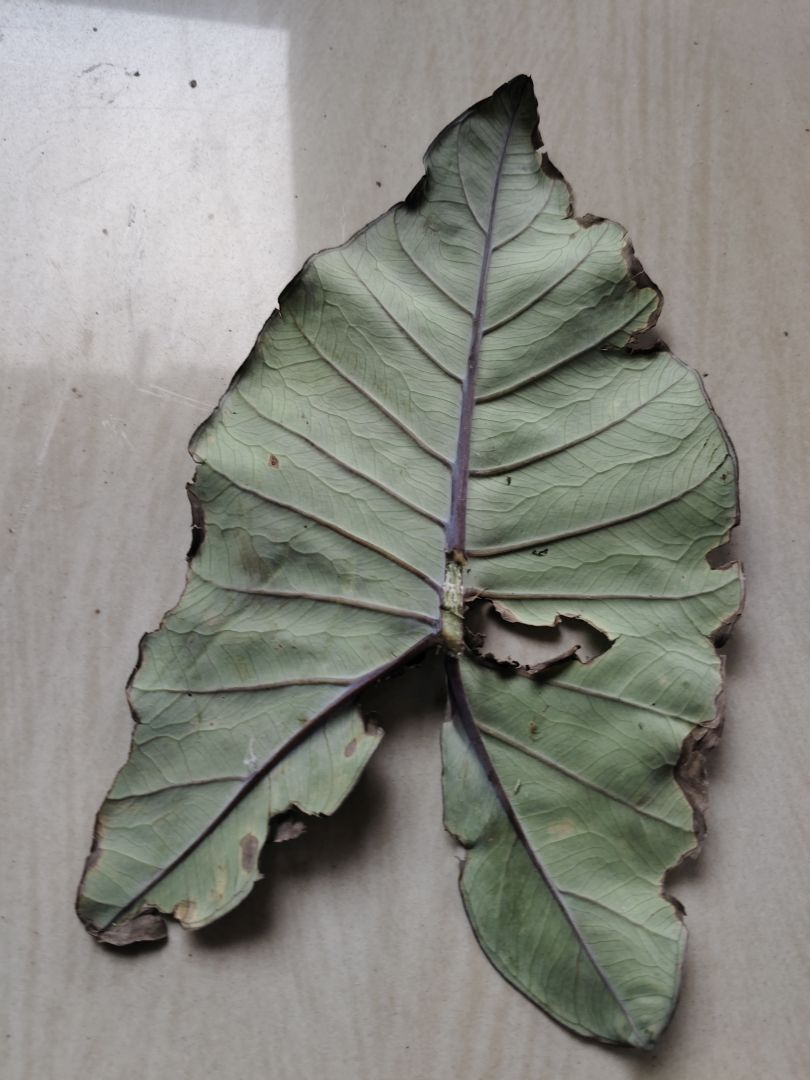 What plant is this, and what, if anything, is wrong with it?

taro, leaf blight
